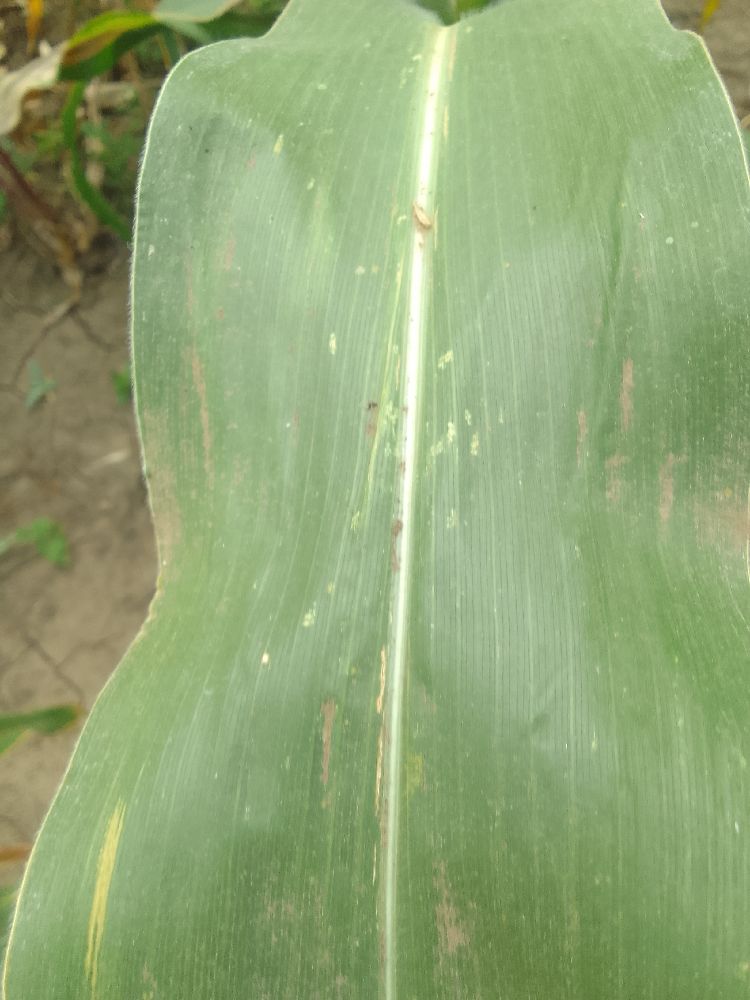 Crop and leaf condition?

maize, healthy
